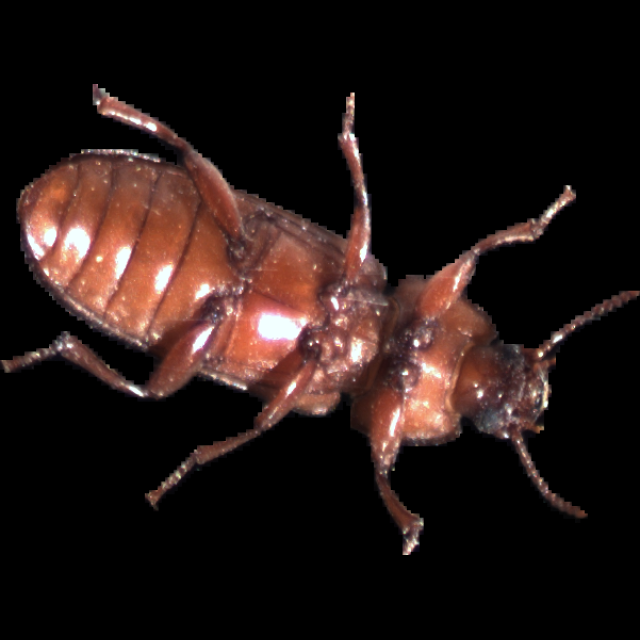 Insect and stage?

mealworm beetle
